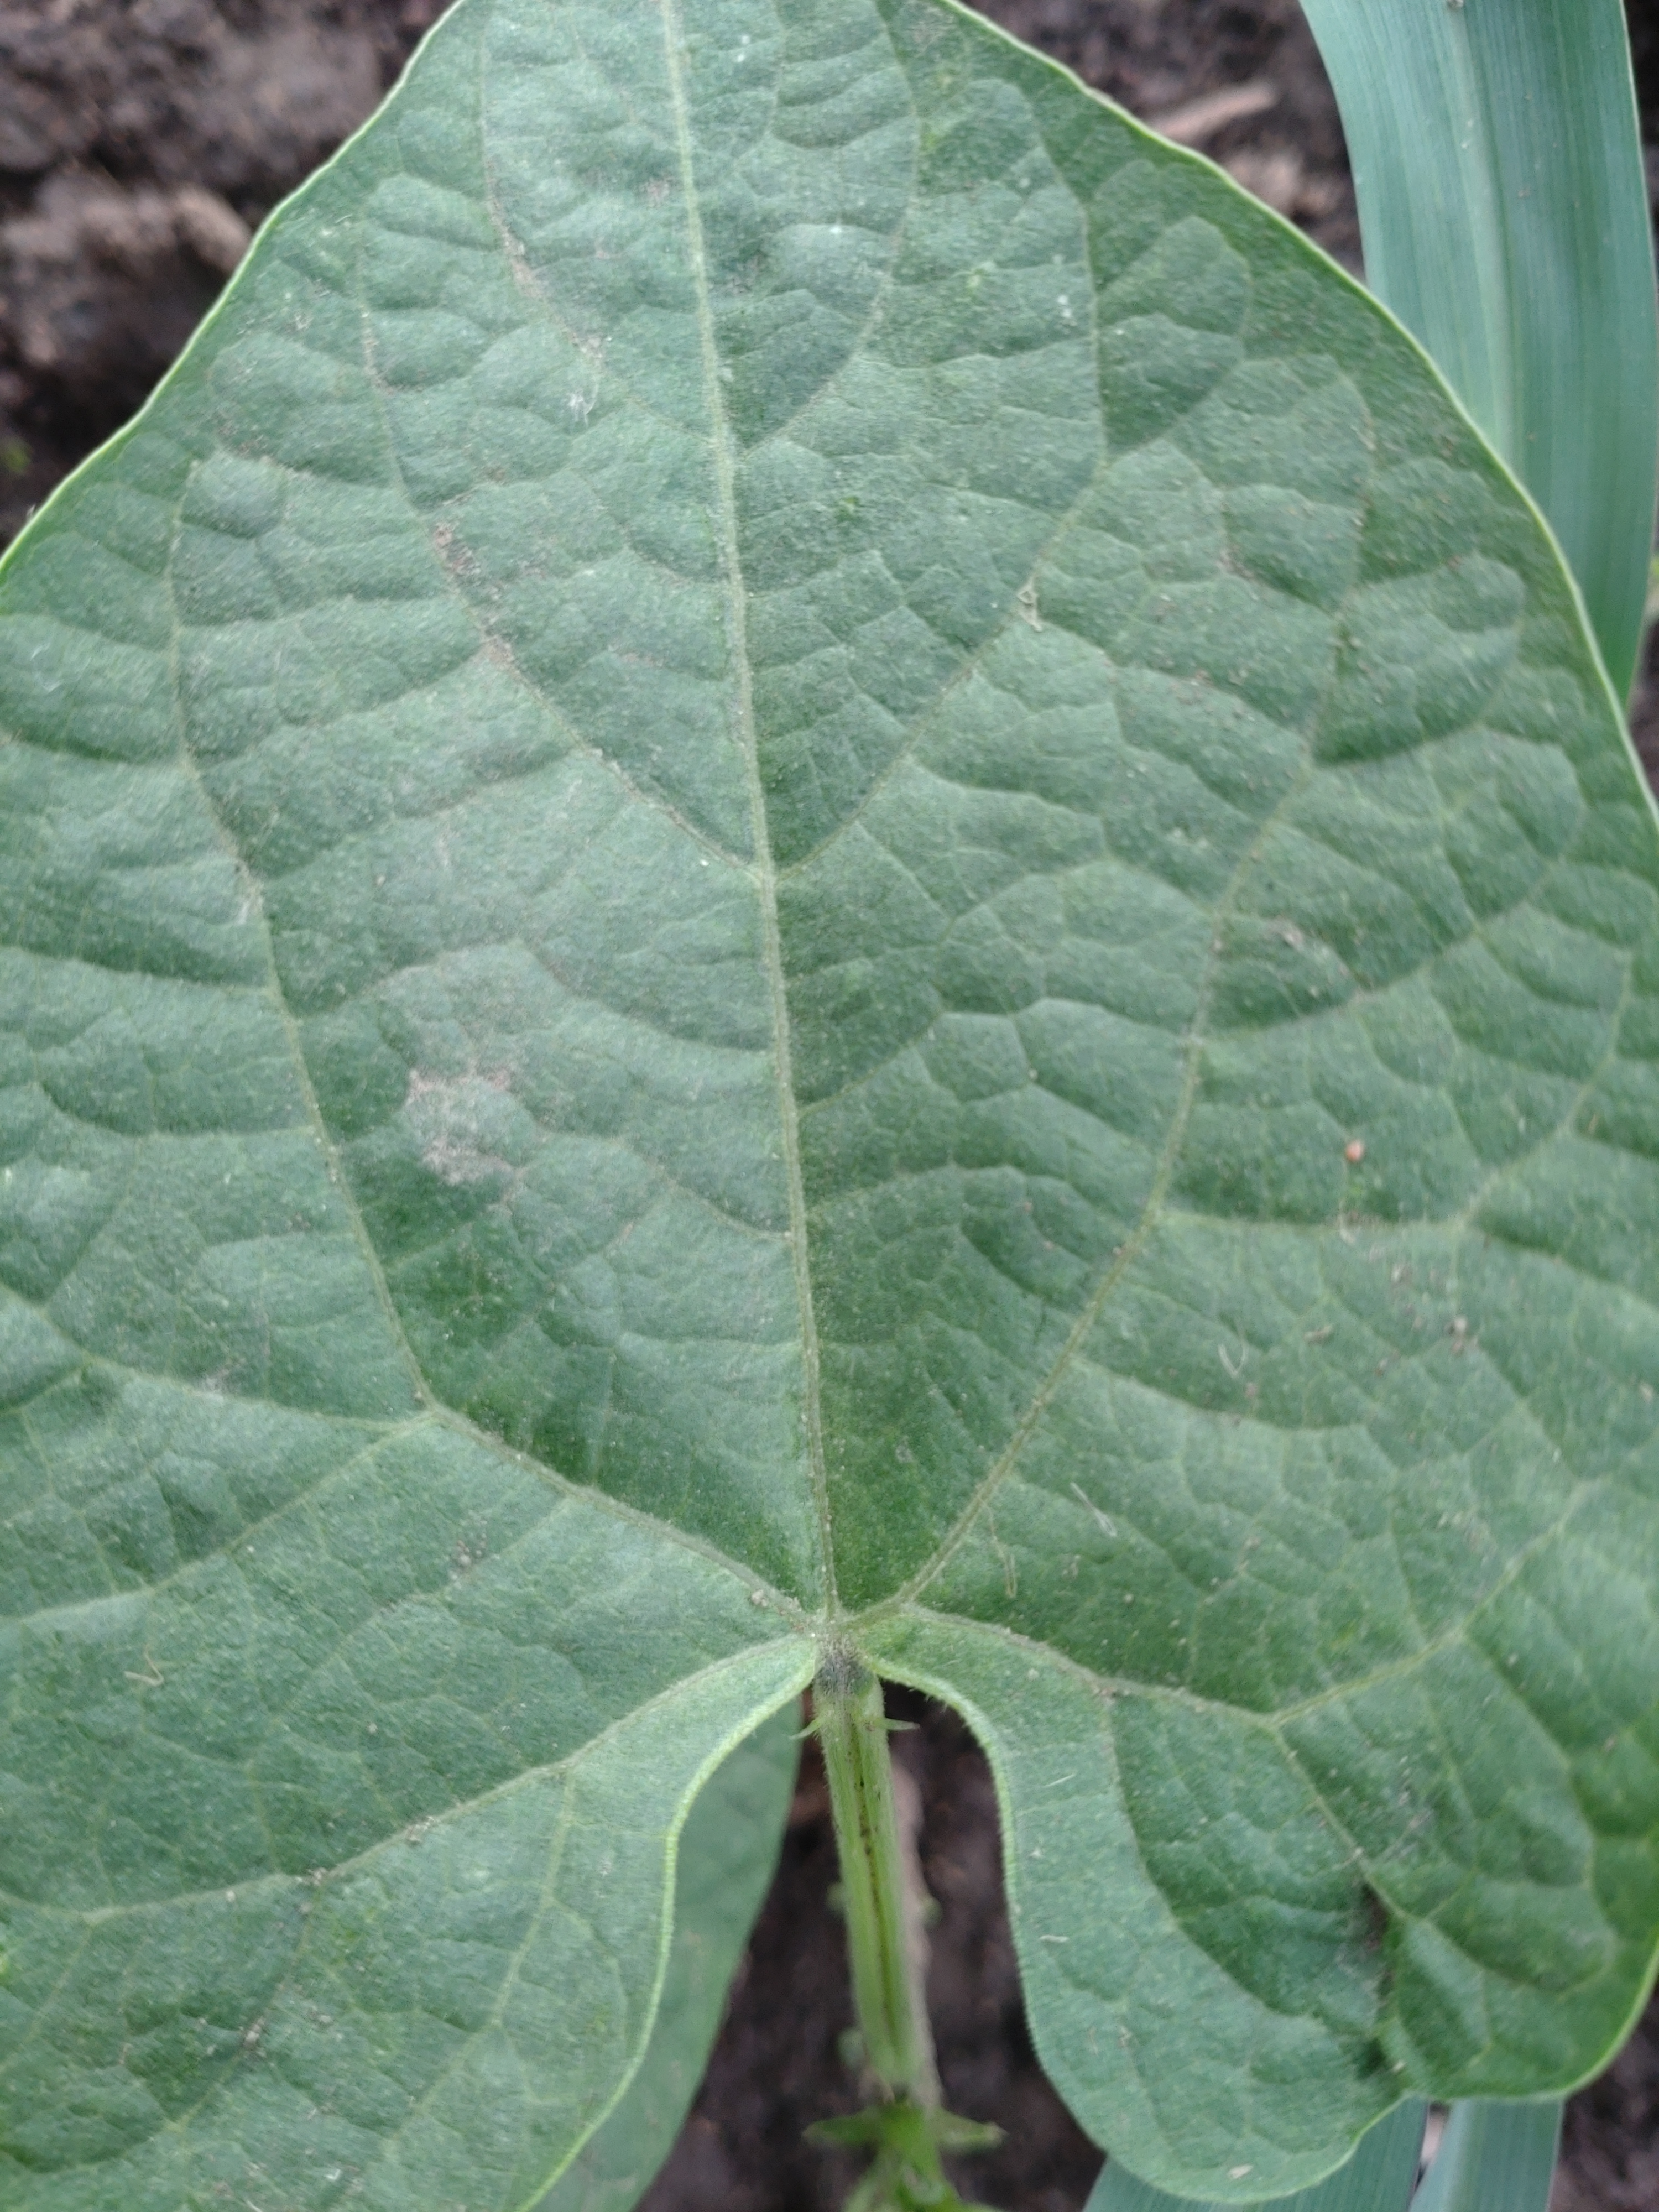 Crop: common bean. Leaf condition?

healthy
